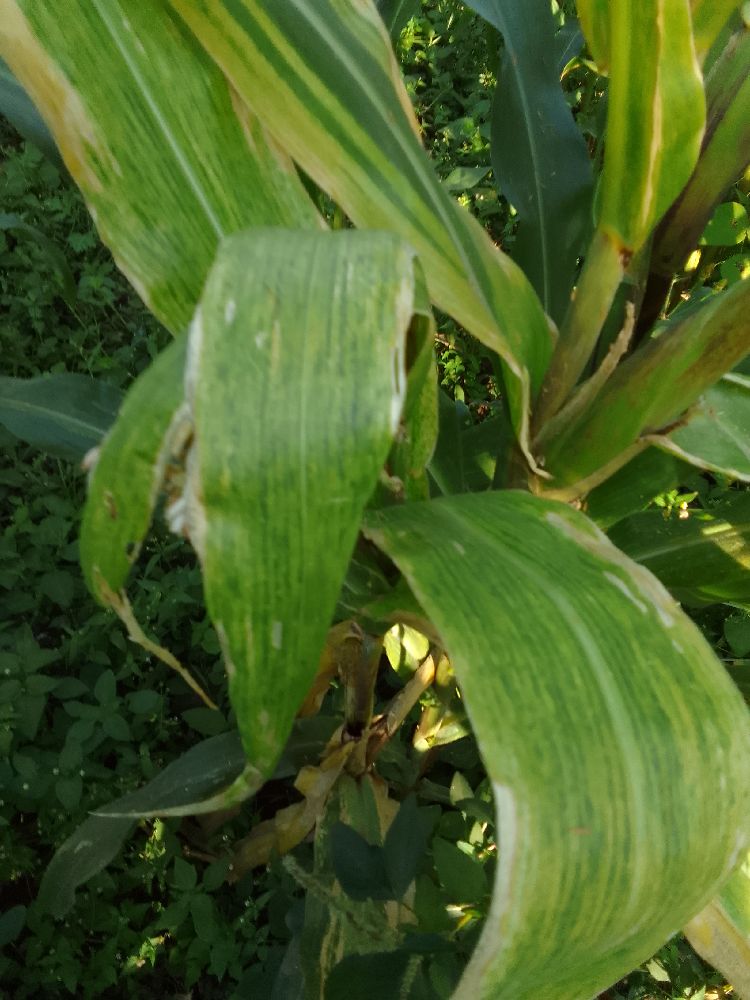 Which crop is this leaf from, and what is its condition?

maize, maize lethal necrosis
